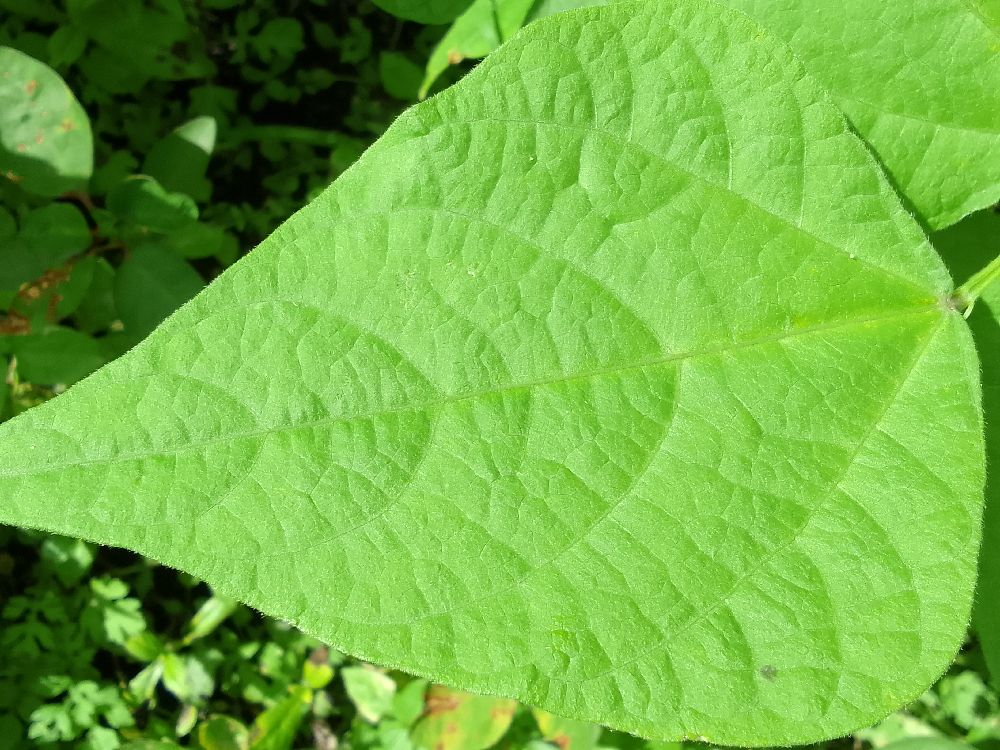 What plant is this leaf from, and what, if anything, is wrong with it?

common bean, healthy
